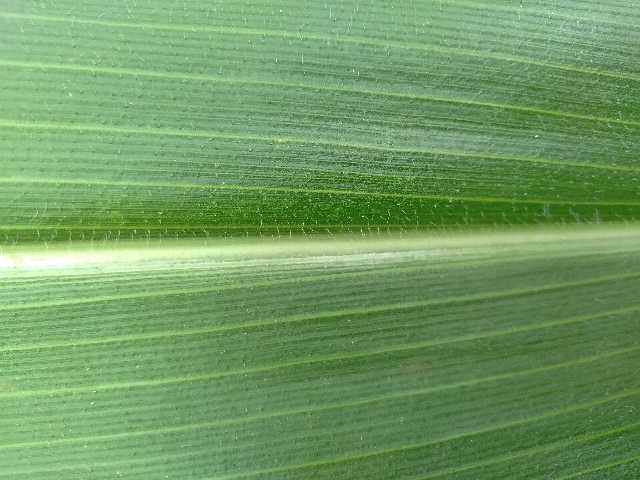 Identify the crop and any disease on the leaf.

maize, healthy
